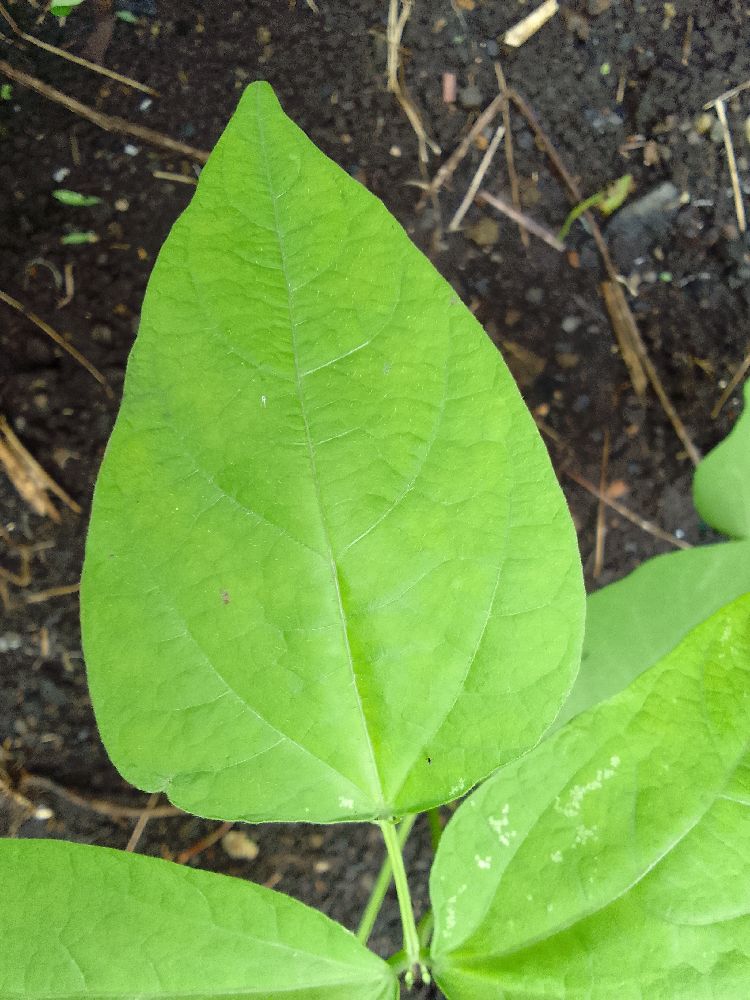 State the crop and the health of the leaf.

common bean, healthy
